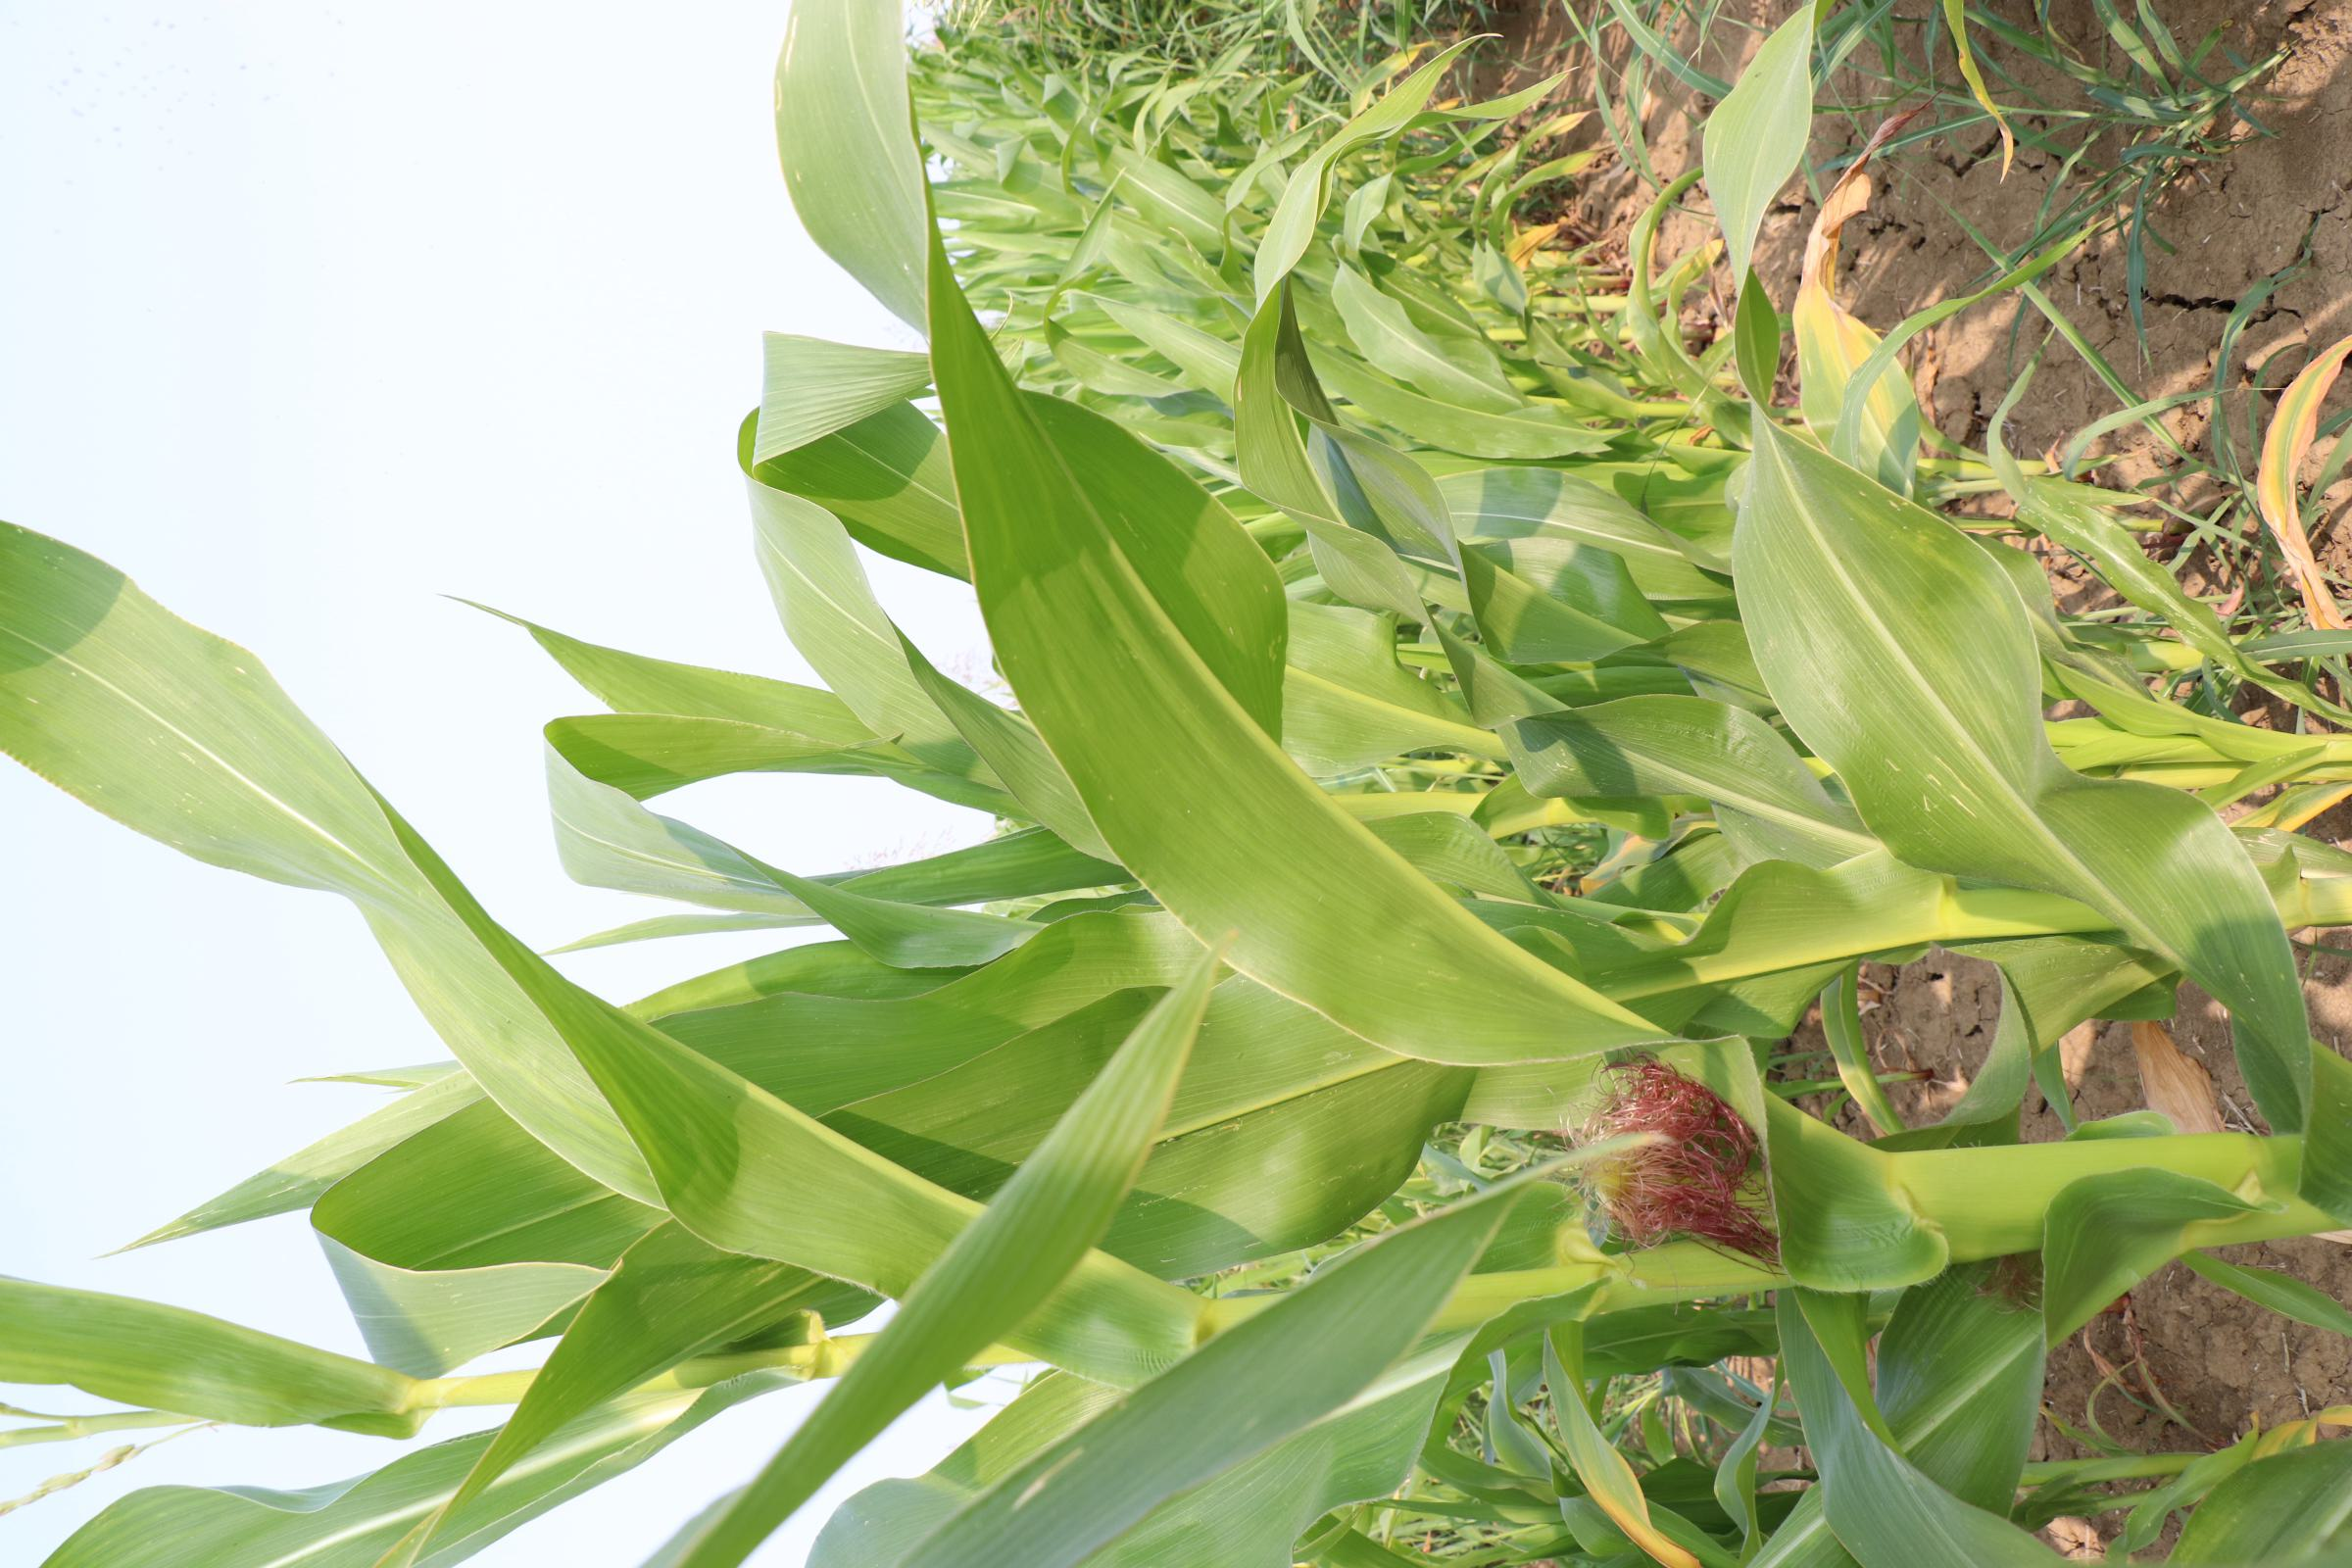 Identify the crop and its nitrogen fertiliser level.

maize, no added nitrogen
